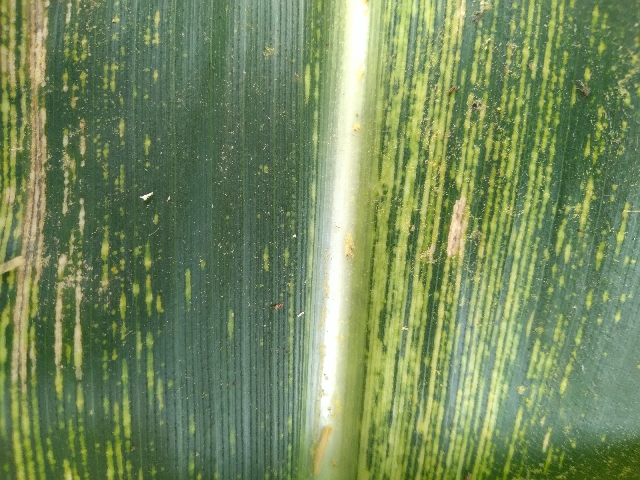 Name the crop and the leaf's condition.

maize, maize streak virus
